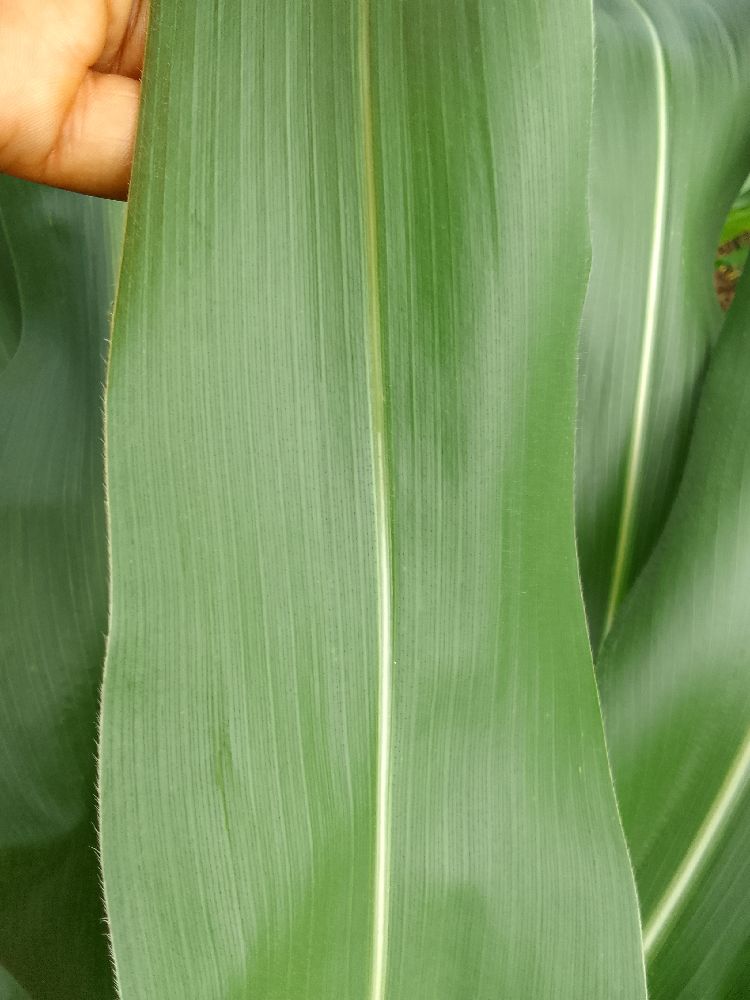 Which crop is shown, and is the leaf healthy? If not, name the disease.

maize, healthy
